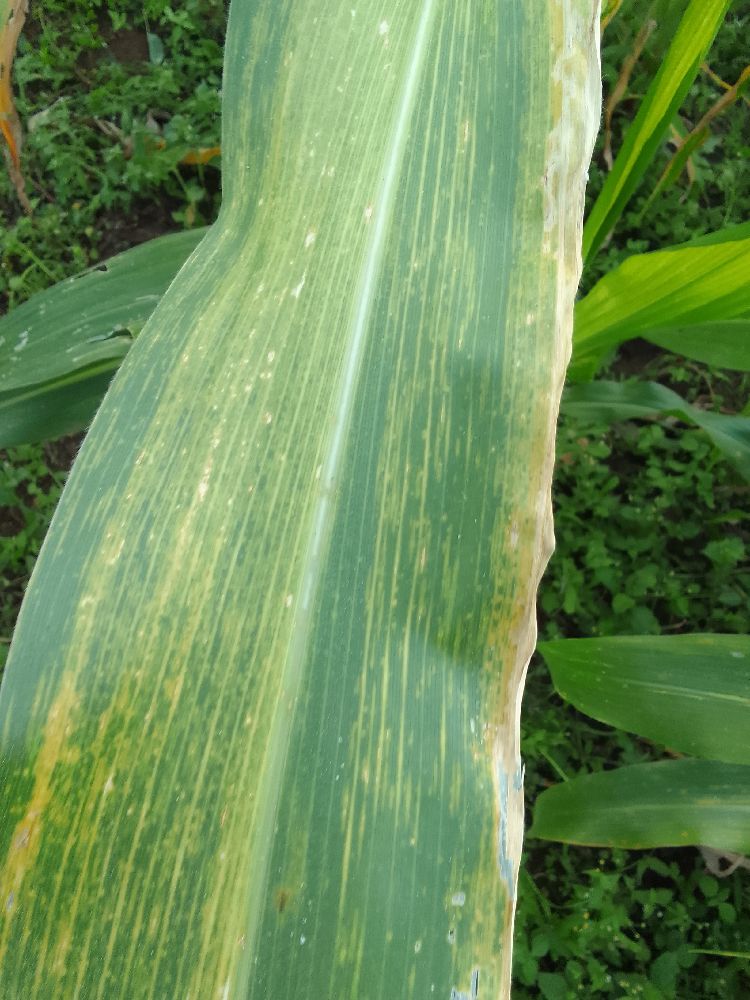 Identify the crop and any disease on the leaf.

maize, maize lethal necrosis
